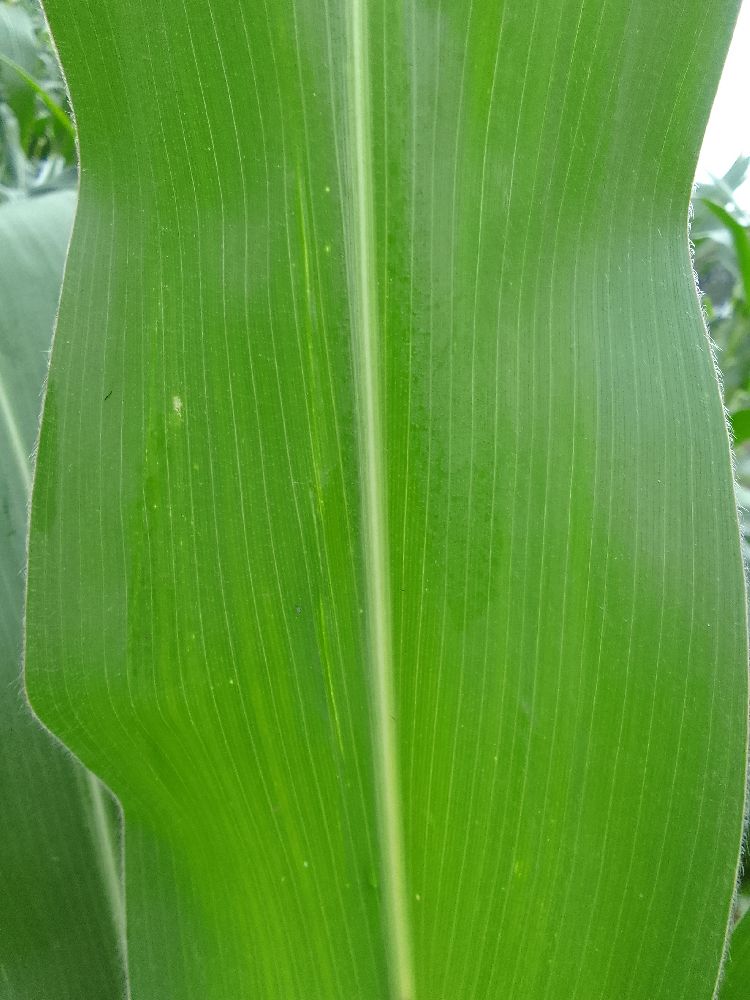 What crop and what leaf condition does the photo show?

maize, healthy
